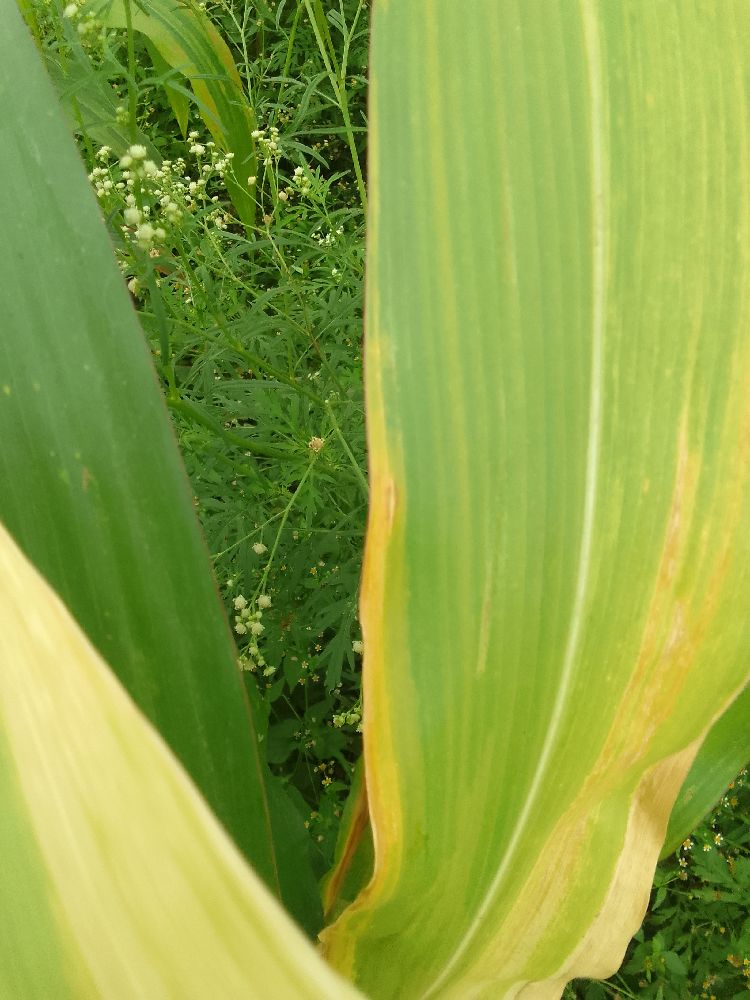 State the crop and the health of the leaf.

maize, maize lethal necrosis
